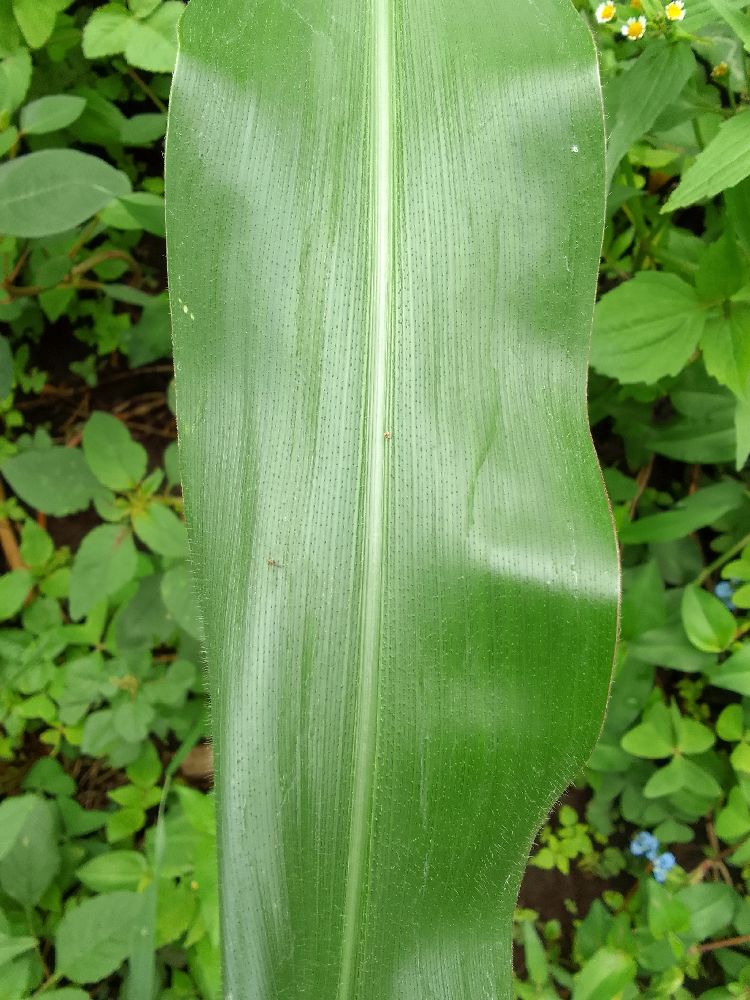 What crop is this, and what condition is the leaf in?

common bean, healthy
